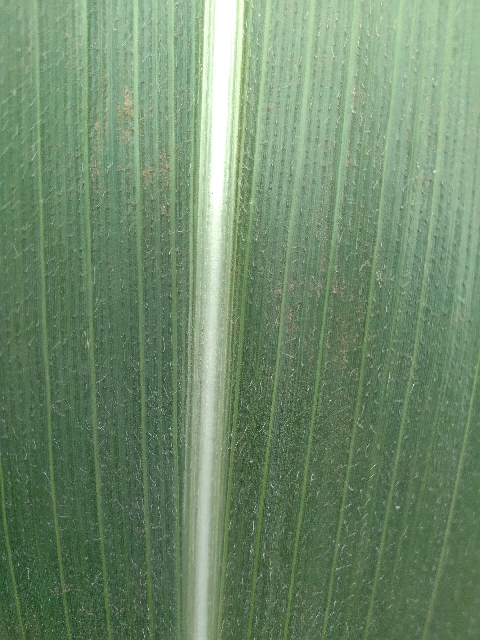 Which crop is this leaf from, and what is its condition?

maize, healthy
